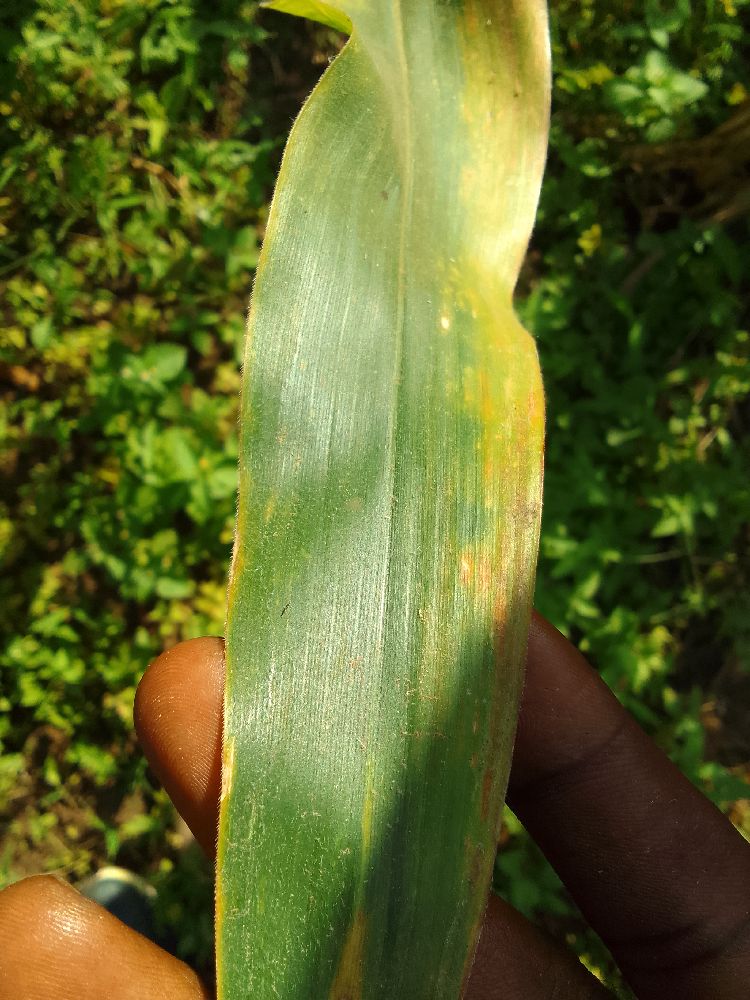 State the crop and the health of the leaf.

maize, maize lethal necrosis
